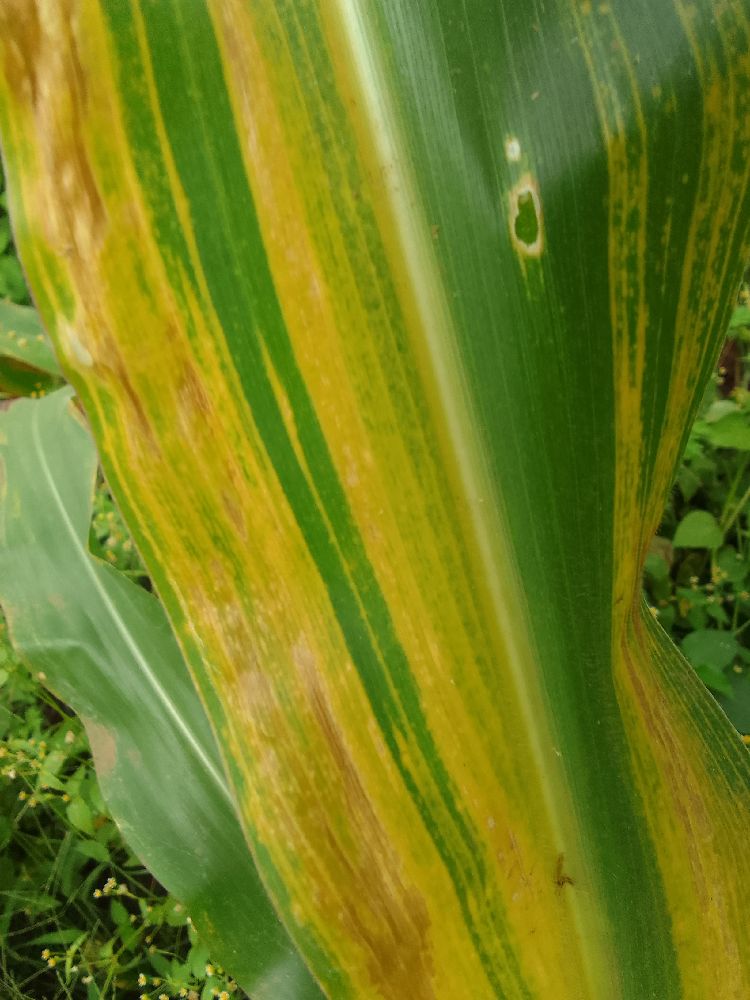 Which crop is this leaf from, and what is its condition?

maize, maize lethal necrosis
